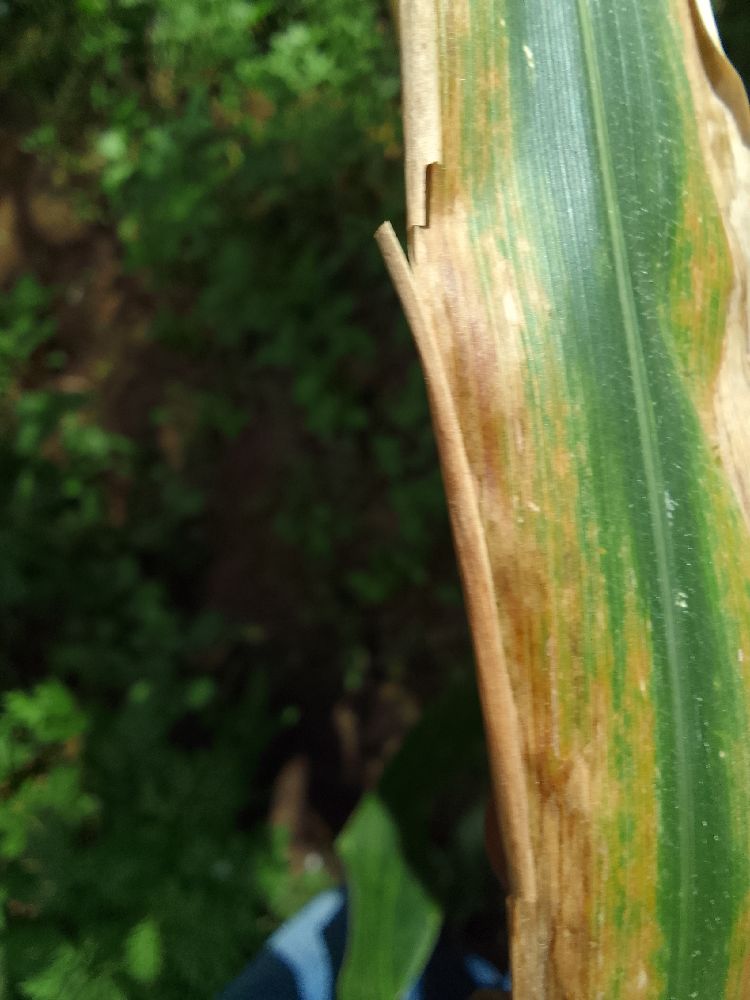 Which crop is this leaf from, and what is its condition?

maize, maize lethal necrosis
